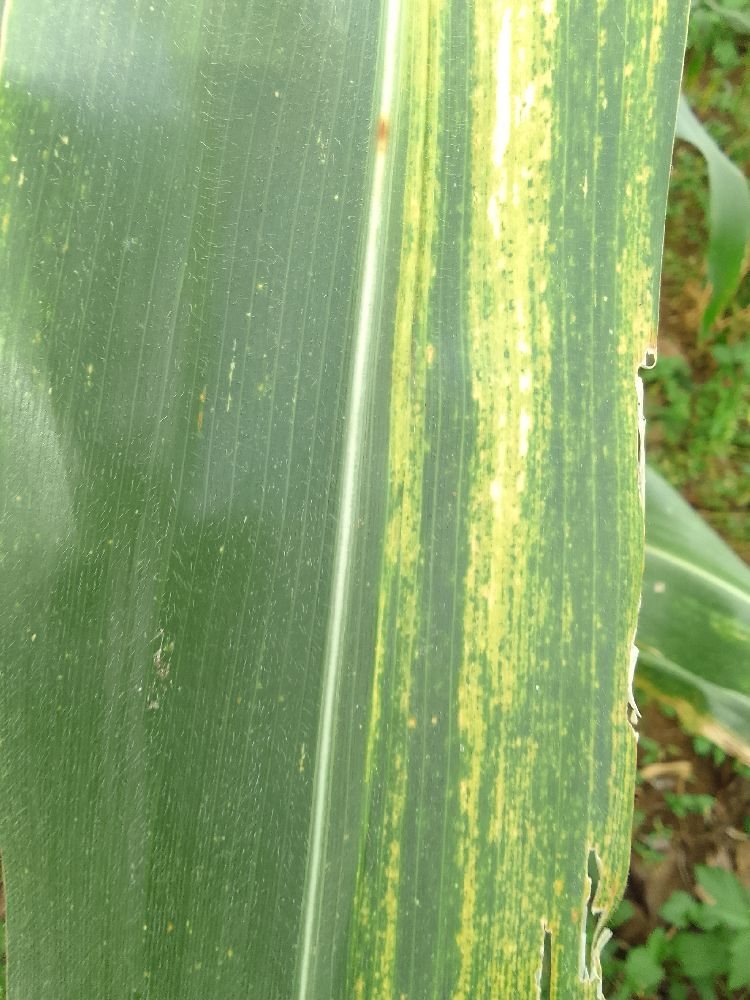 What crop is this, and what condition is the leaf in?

maize, maize lethal necrosis
